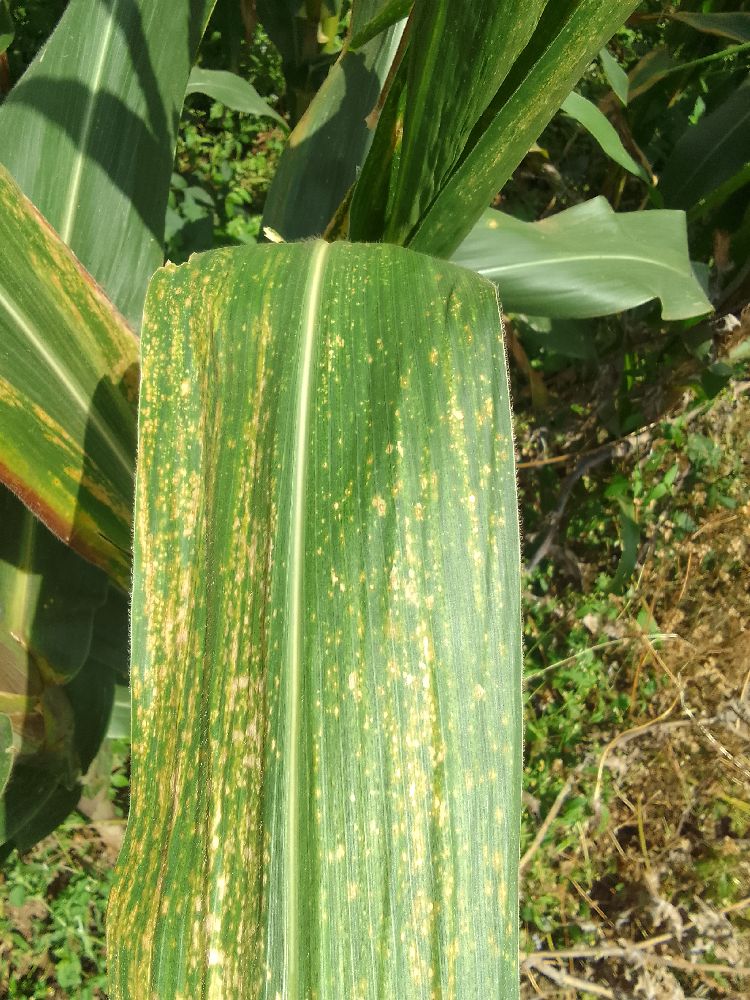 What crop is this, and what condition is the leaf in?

maize, maize lethal necrosis
